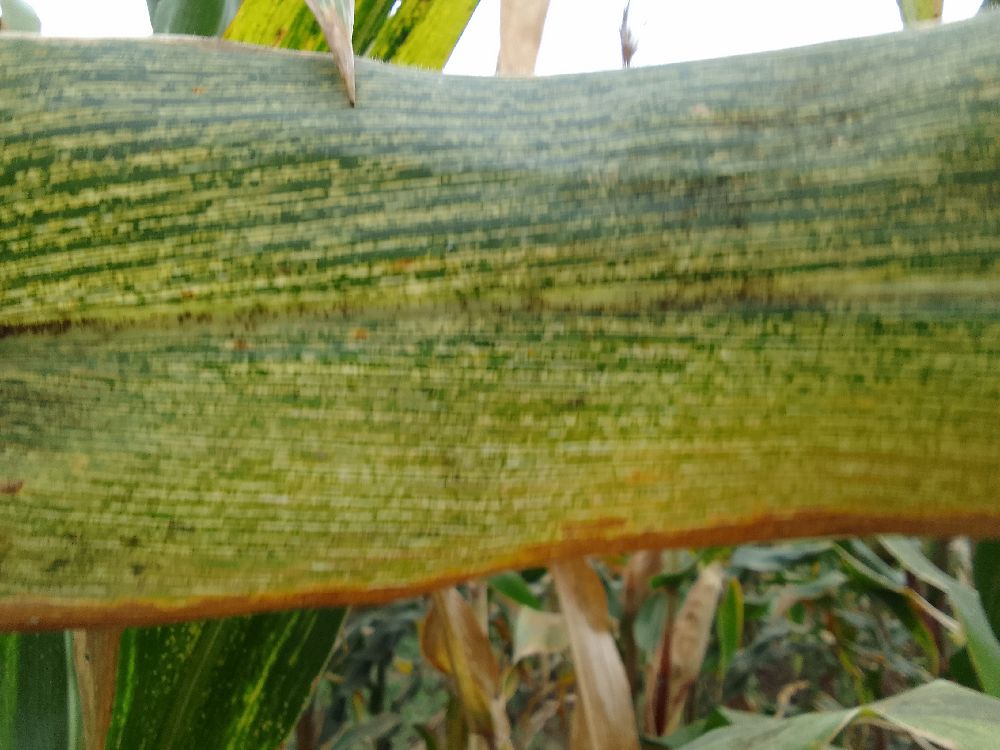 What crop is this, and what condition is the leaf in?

maize, maize streak virus
